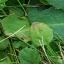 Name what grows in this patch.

structured weed
